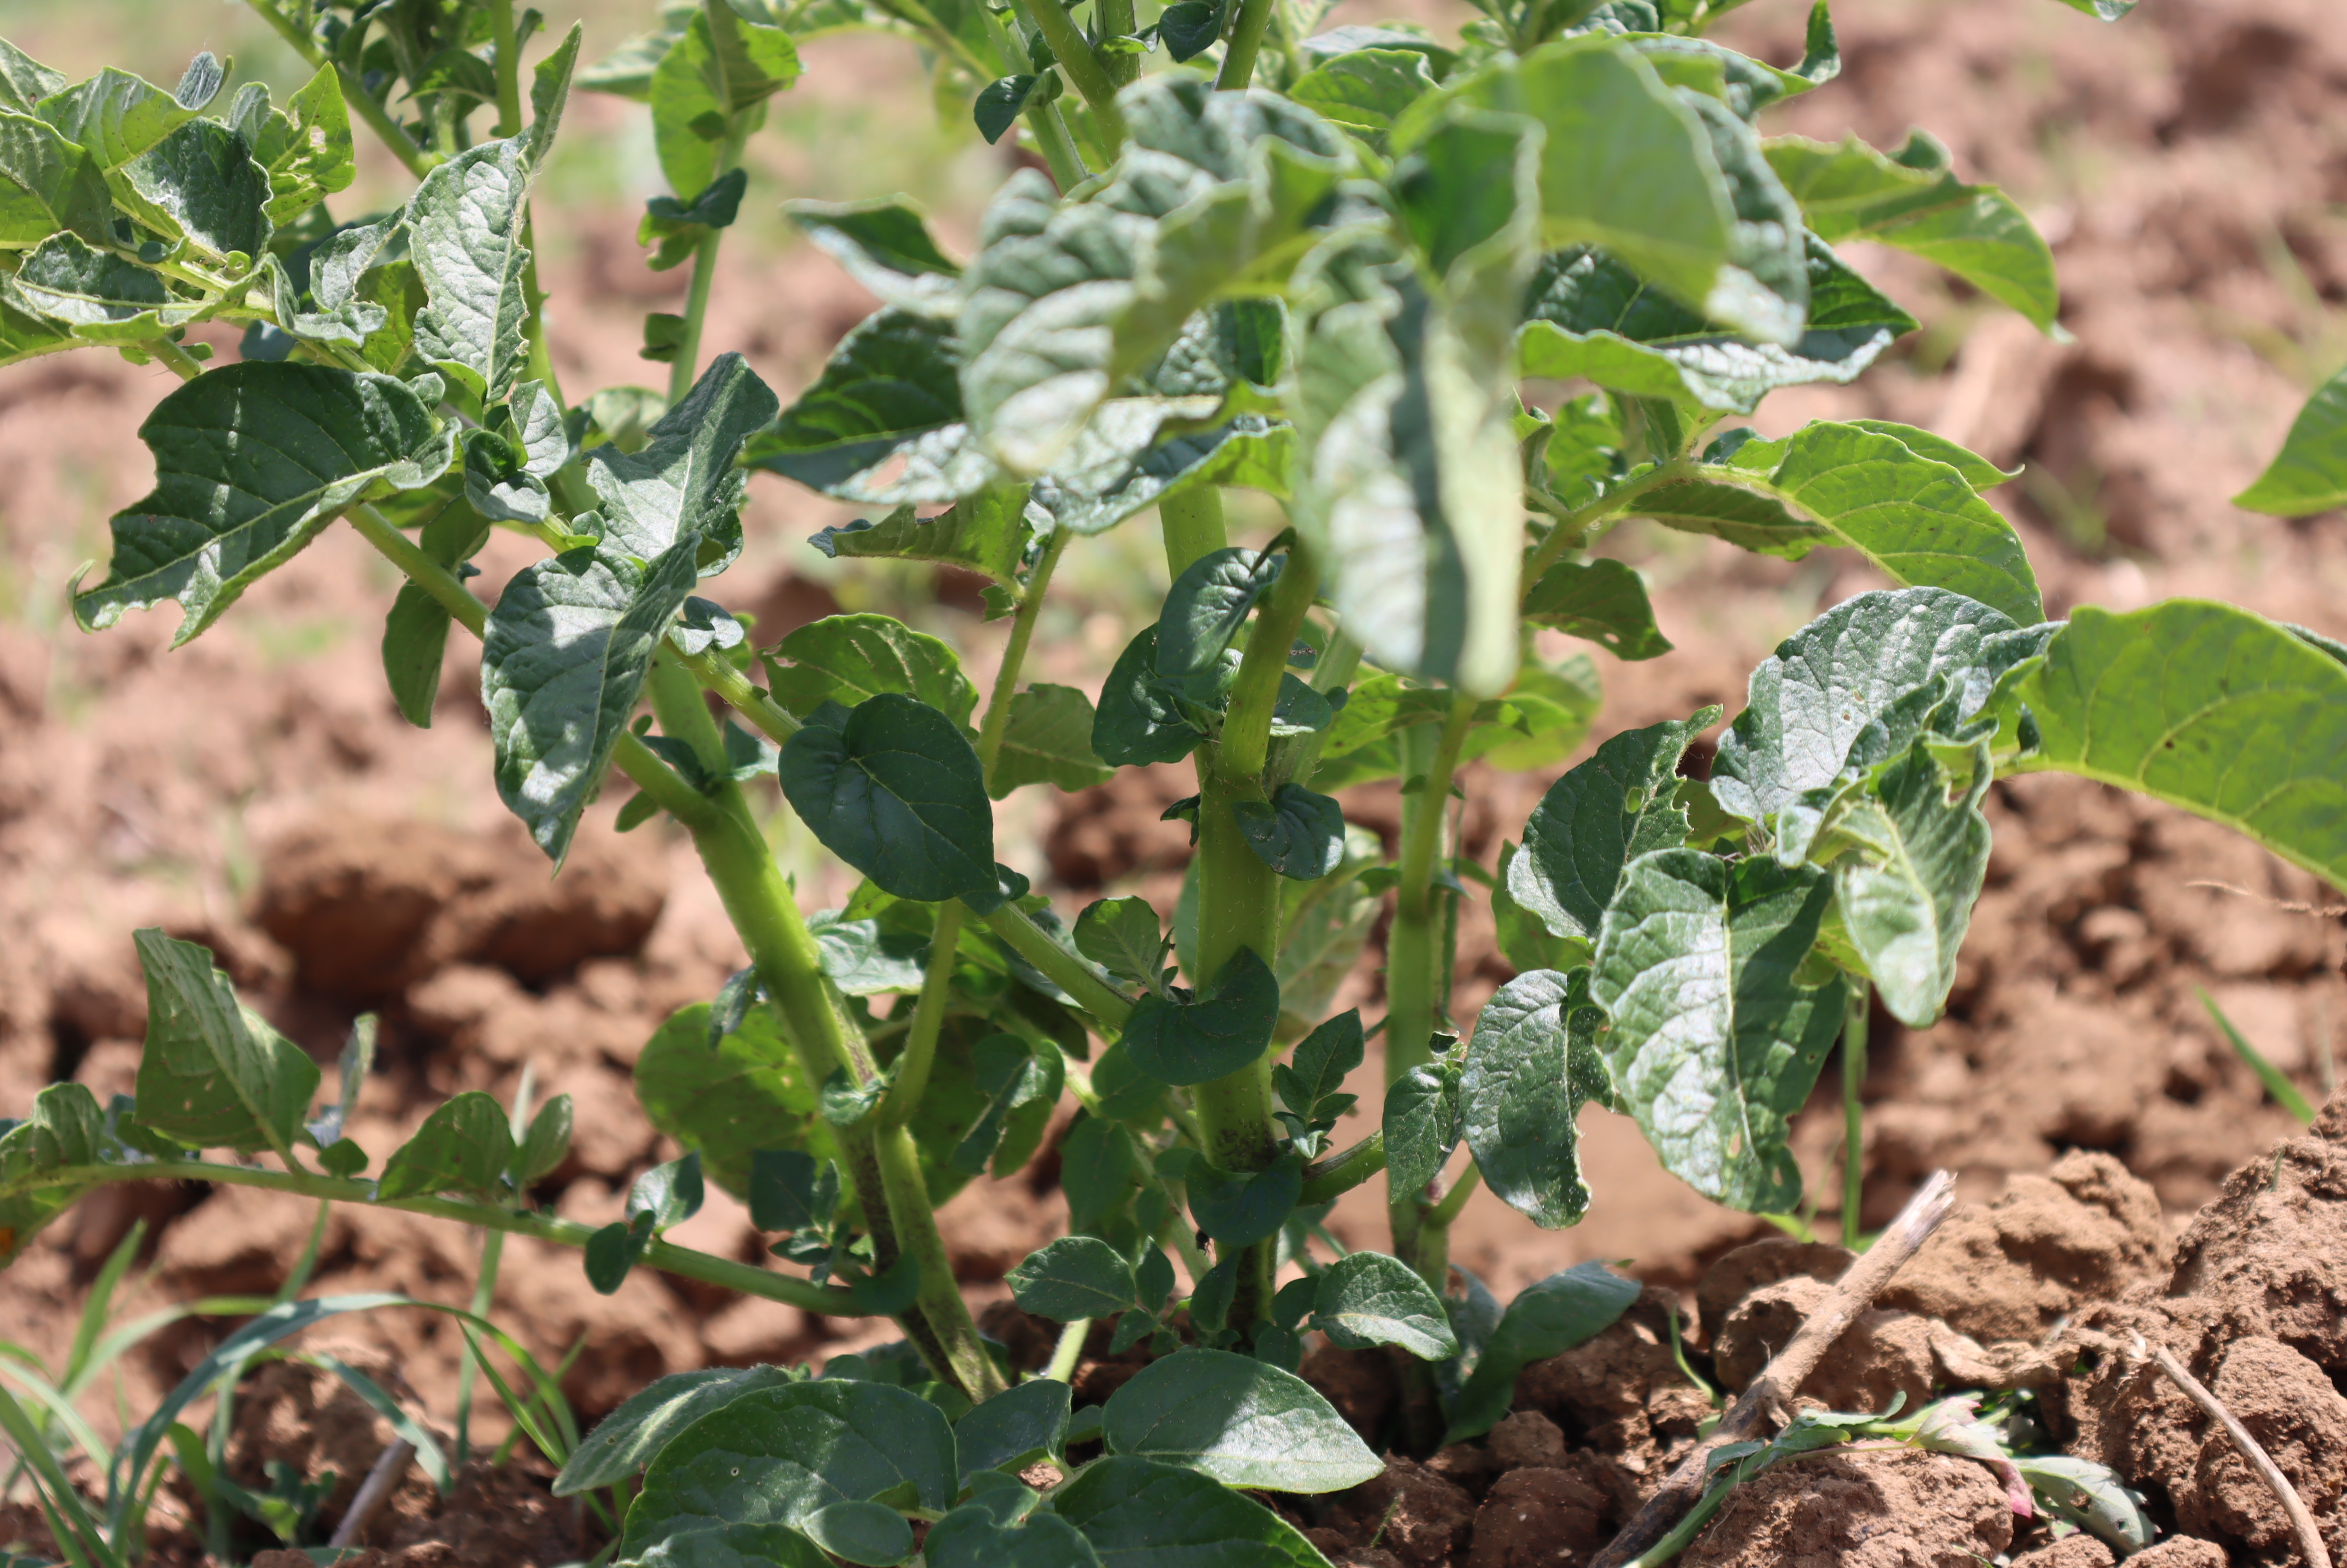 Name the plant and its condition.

potato, phytophagous
